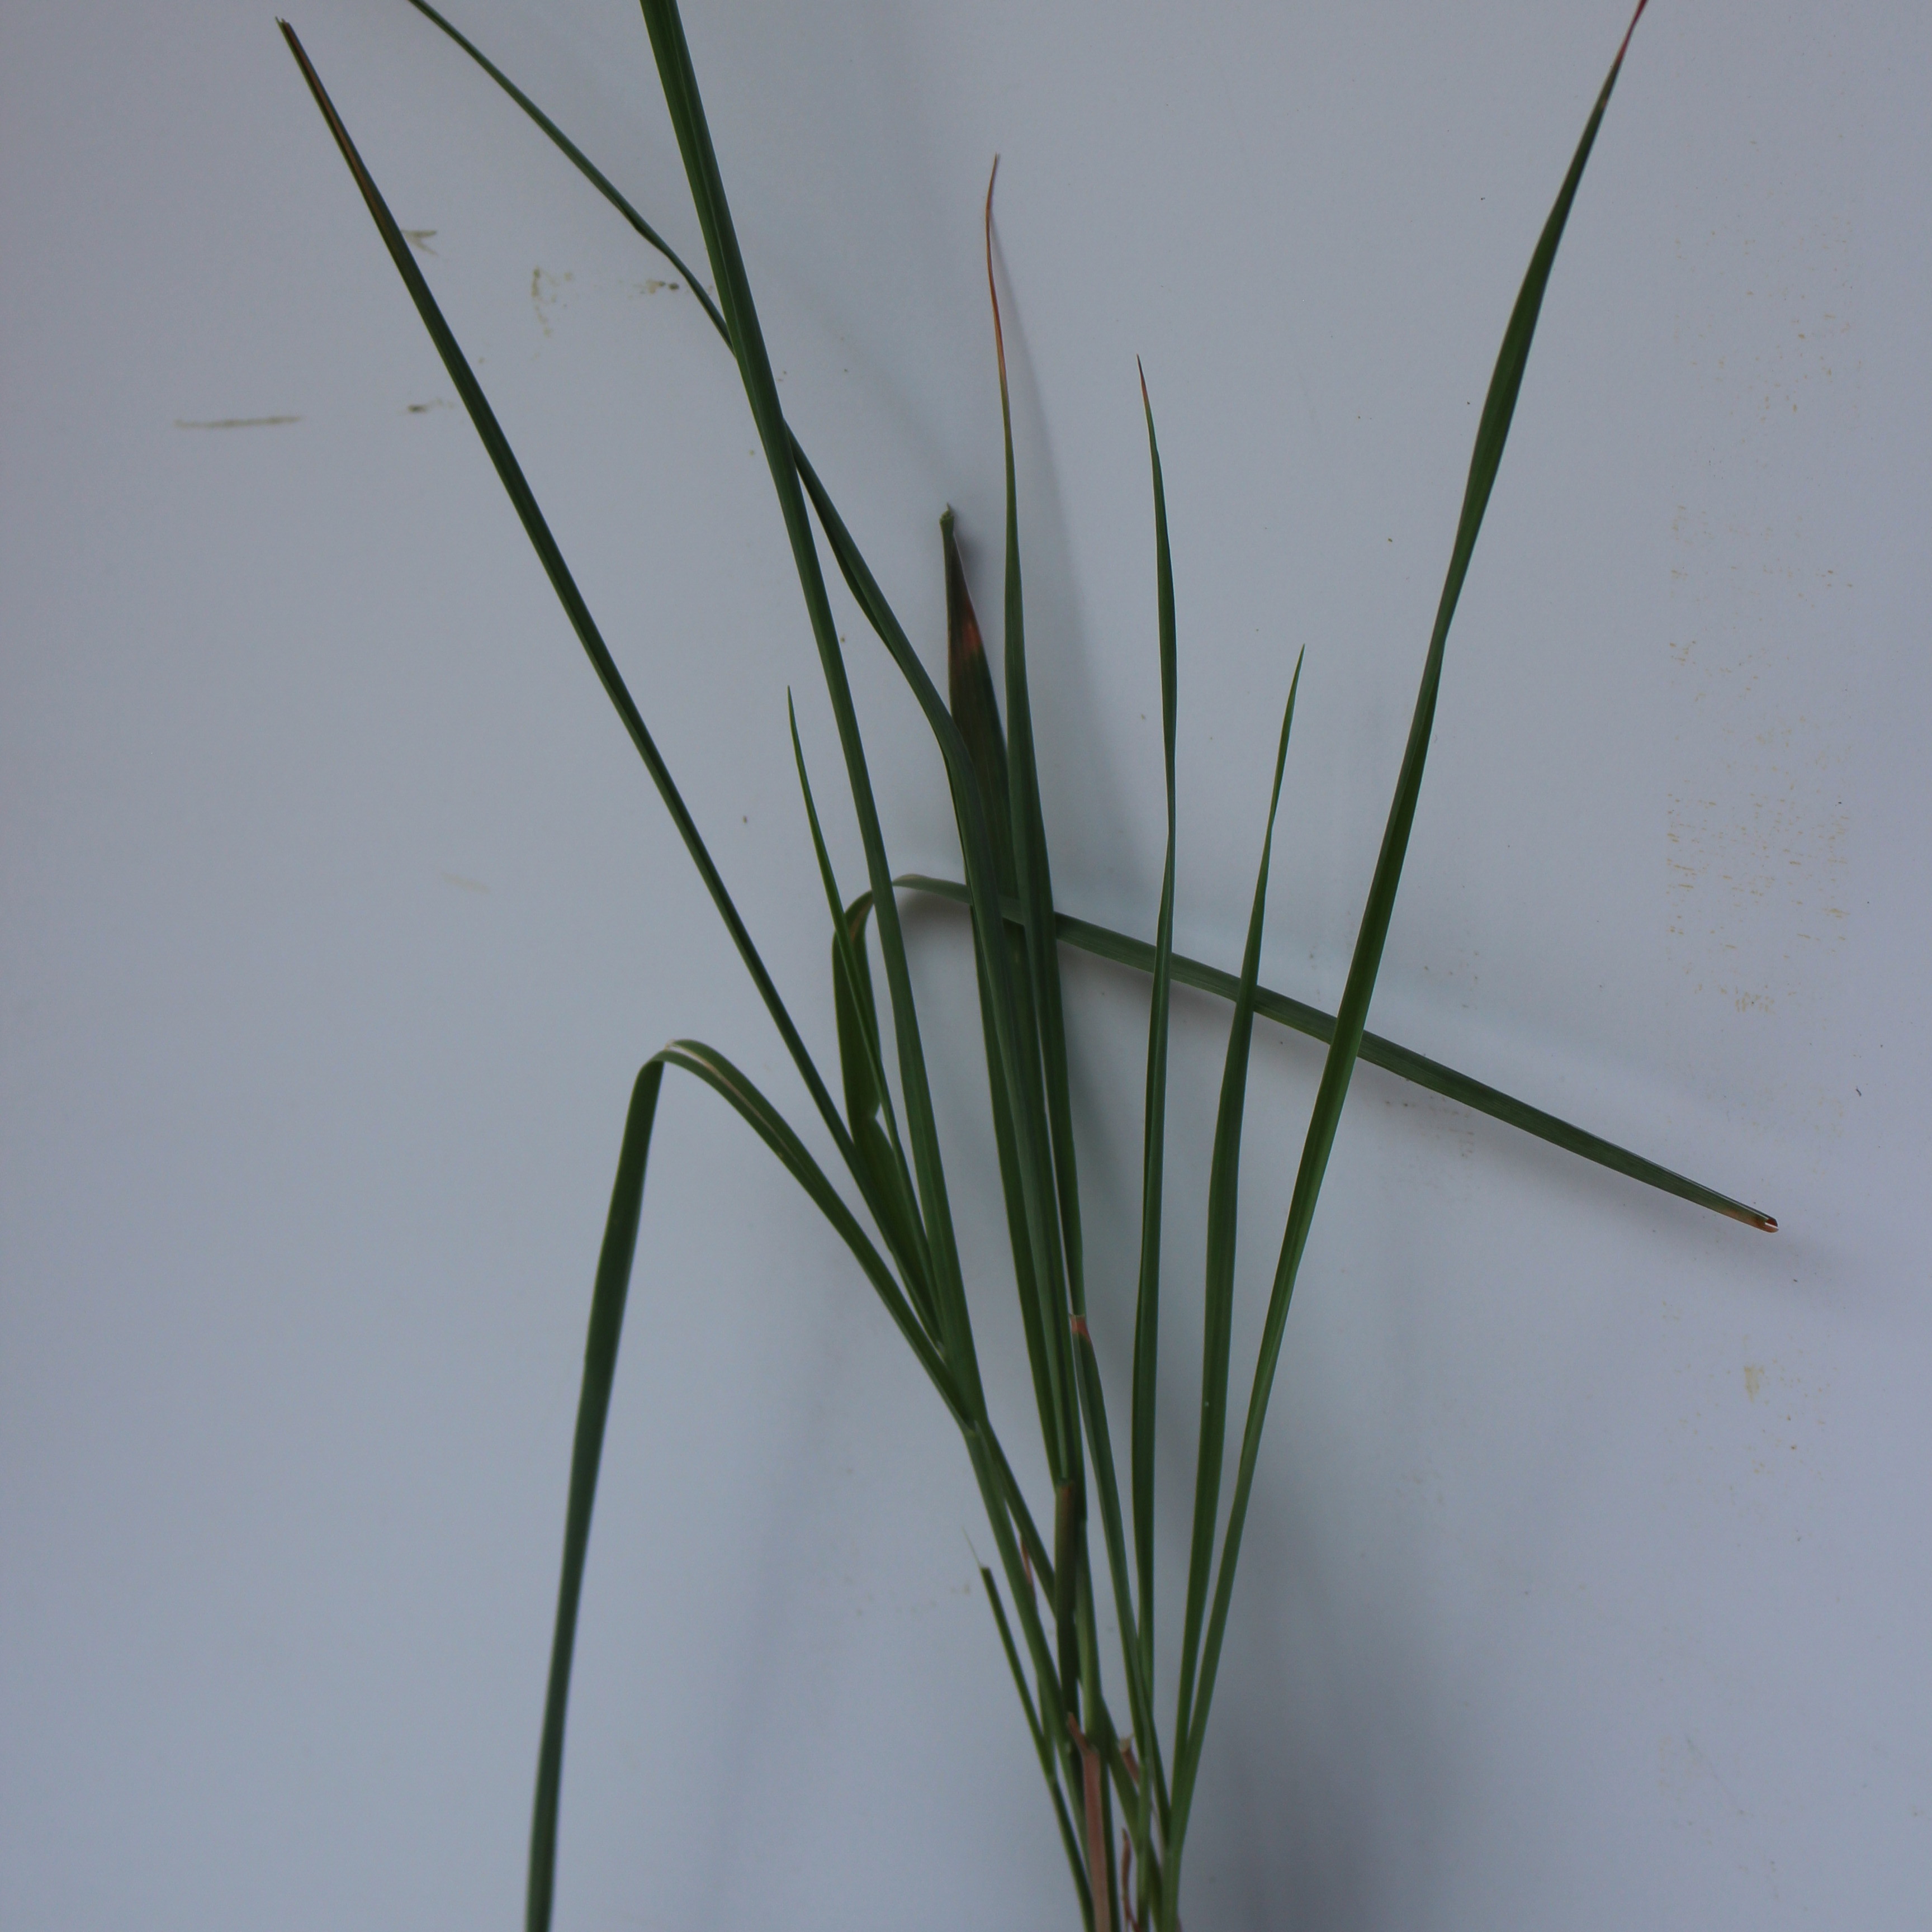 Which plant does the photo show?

Avena sterilis
